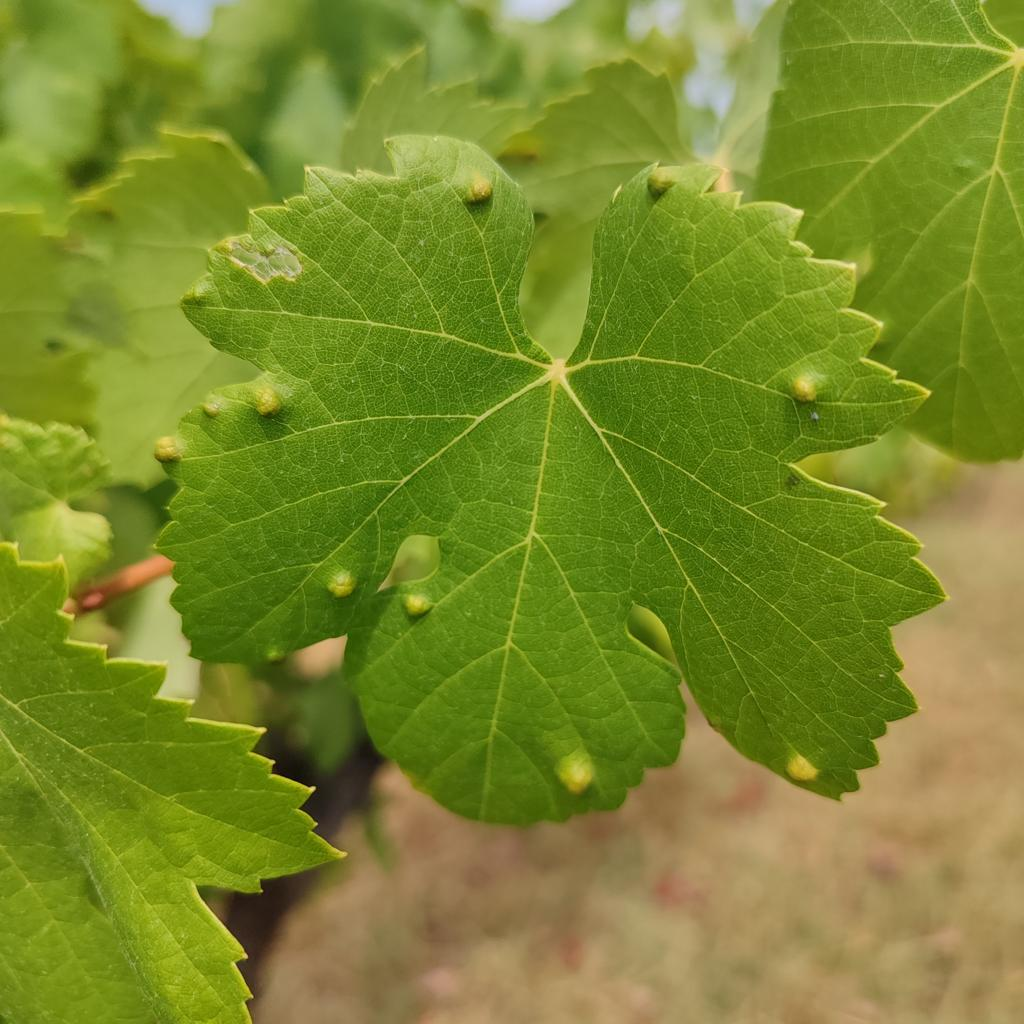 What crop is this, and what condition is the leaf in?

grapevine, erineum mite
